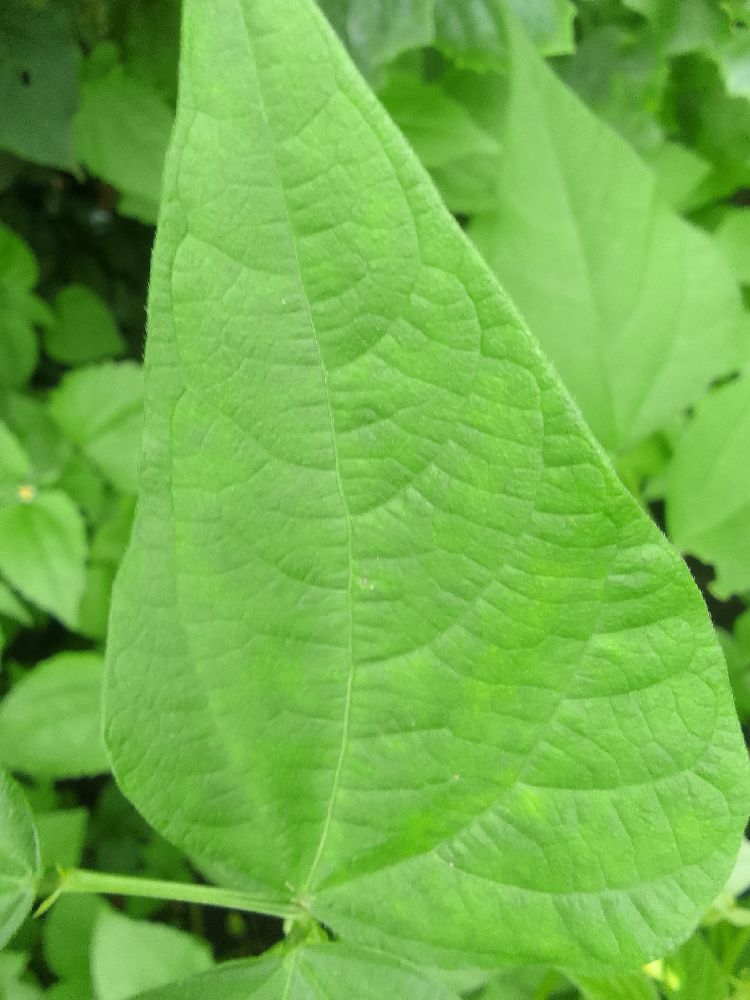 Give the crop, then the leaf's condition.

common bean, healthy
